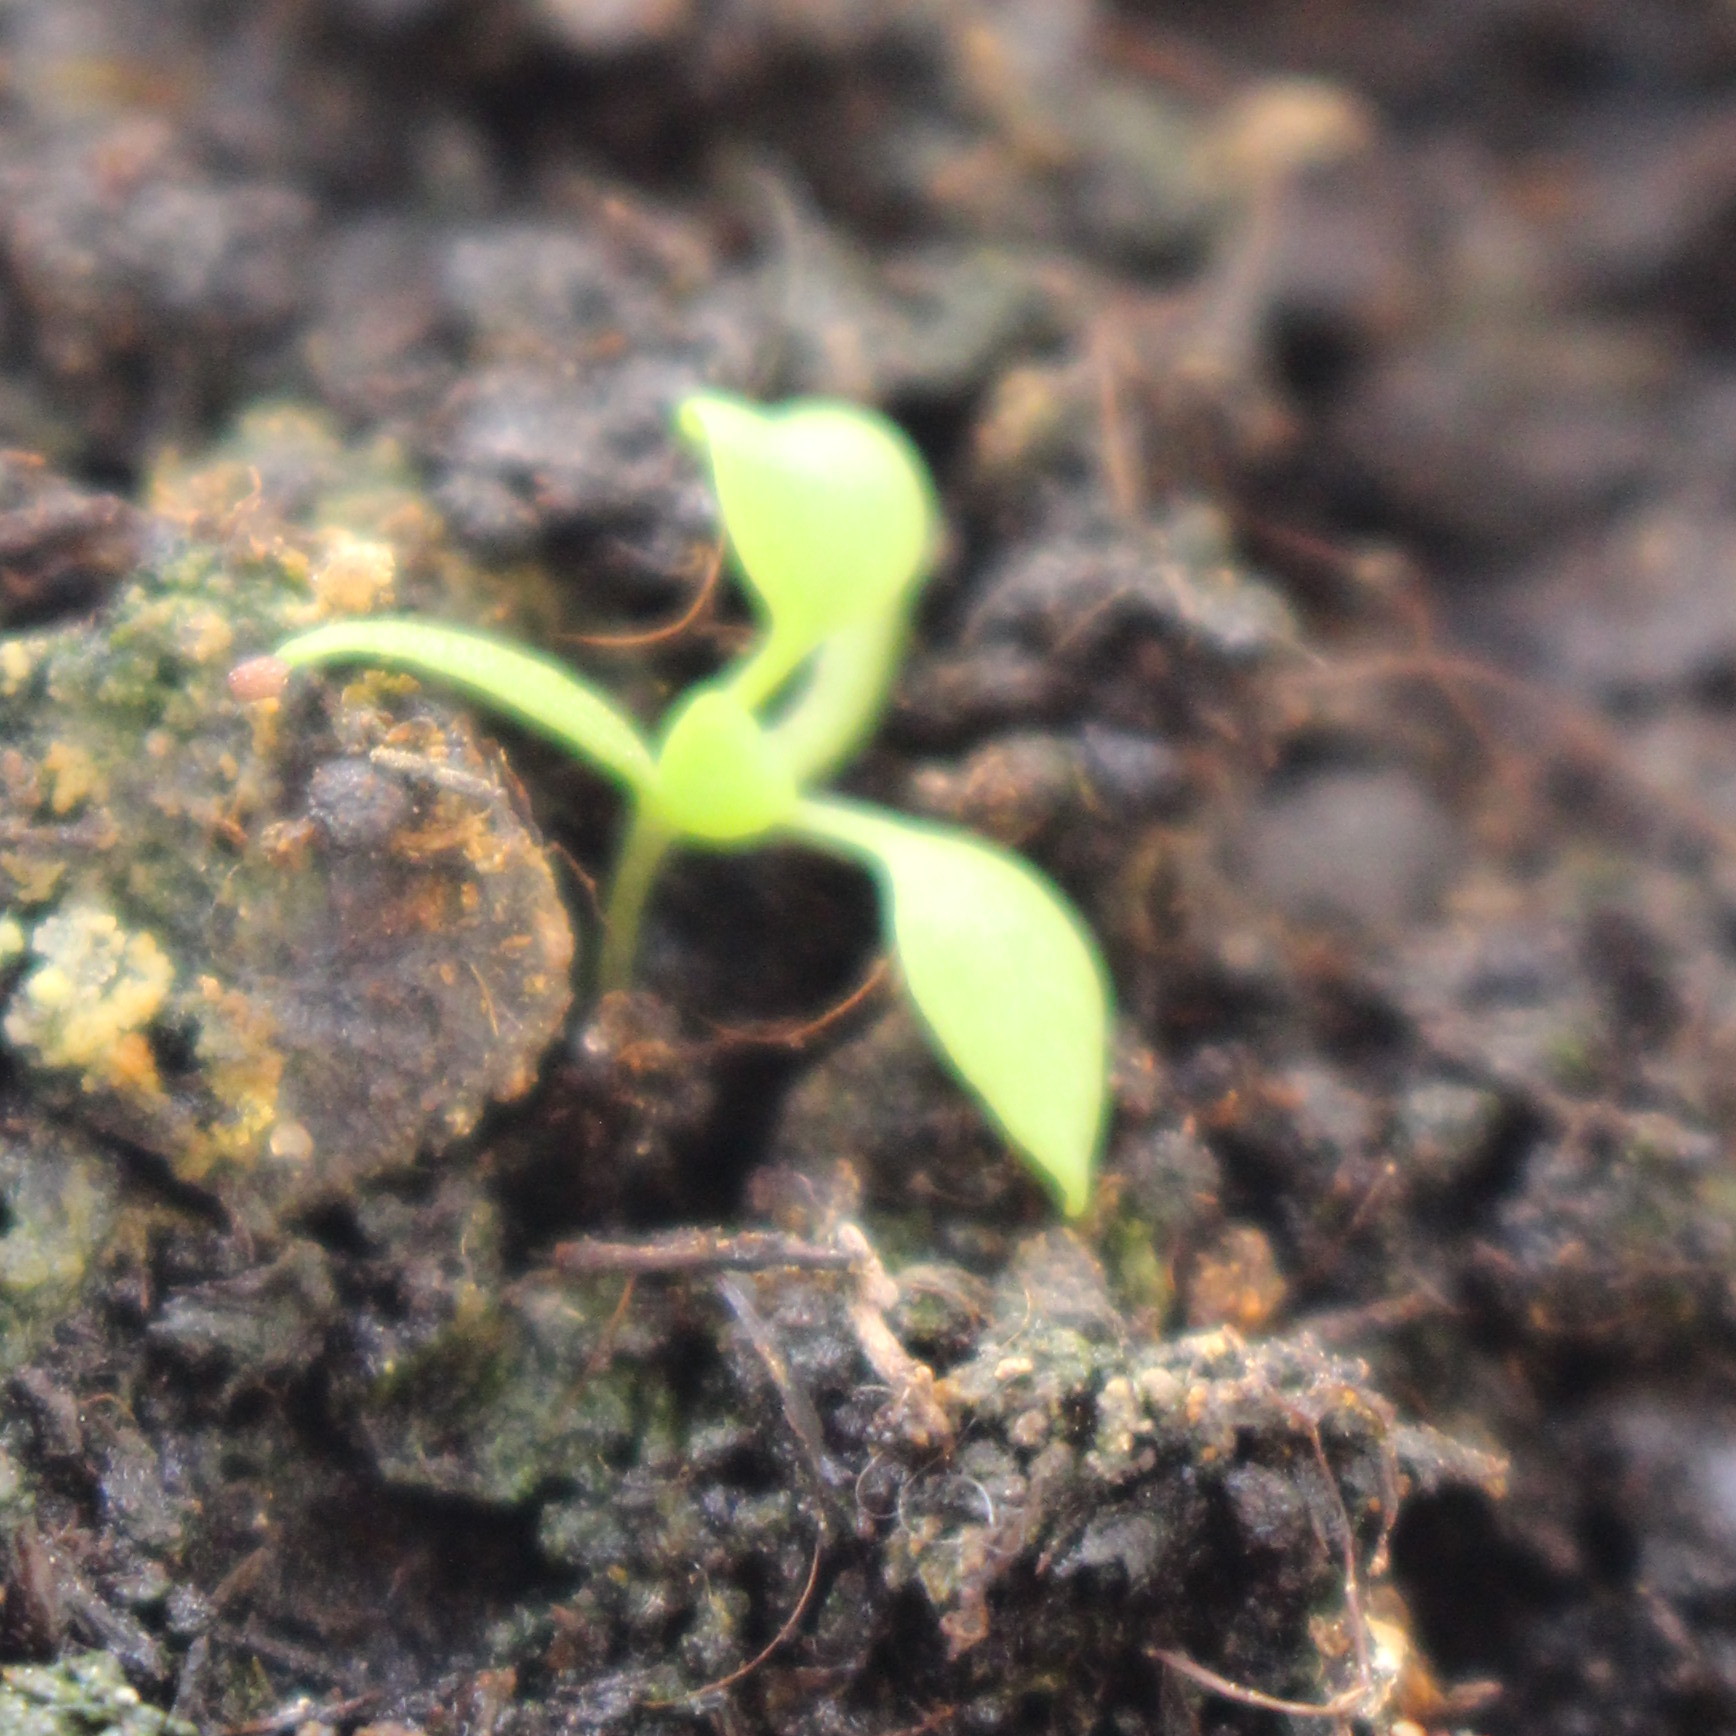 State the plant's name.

Papaver rhoeas
